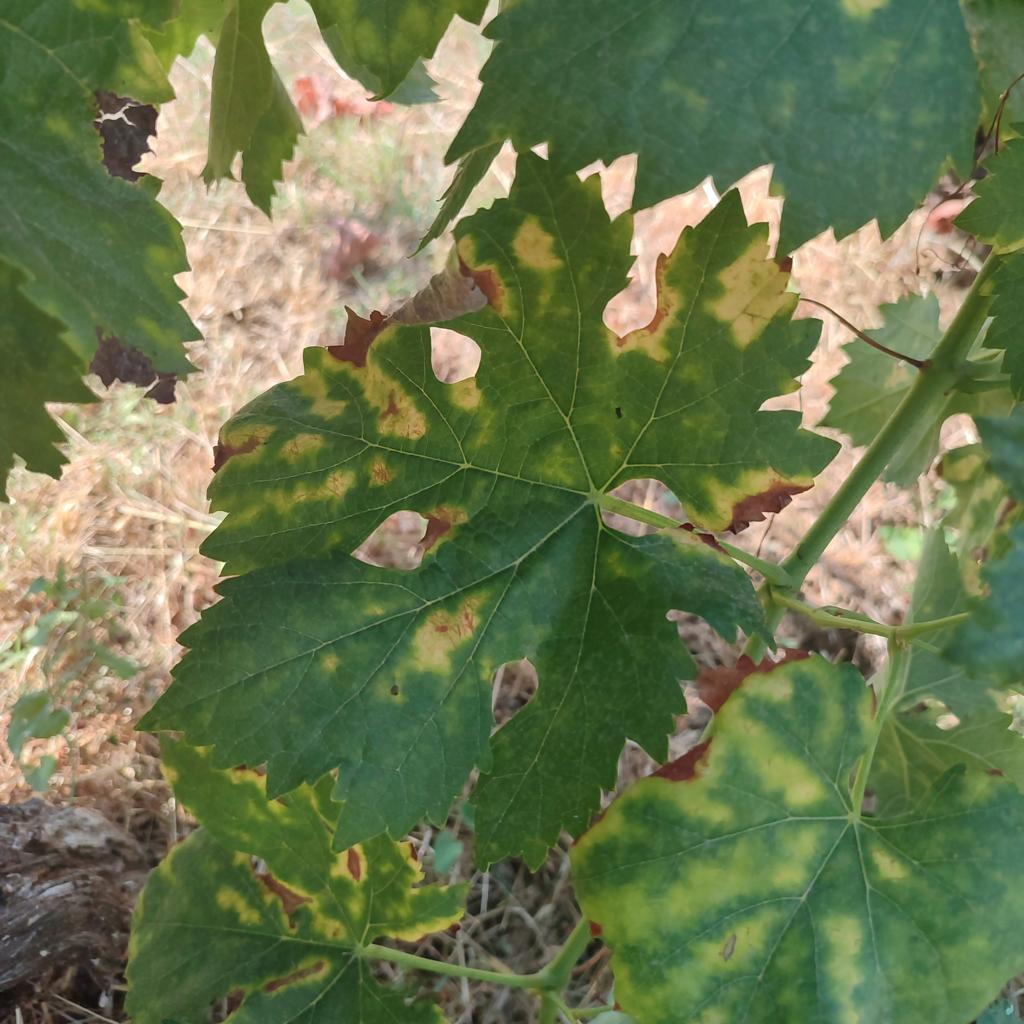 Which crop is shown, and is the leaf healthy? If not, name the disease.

grapevine, esca complex
